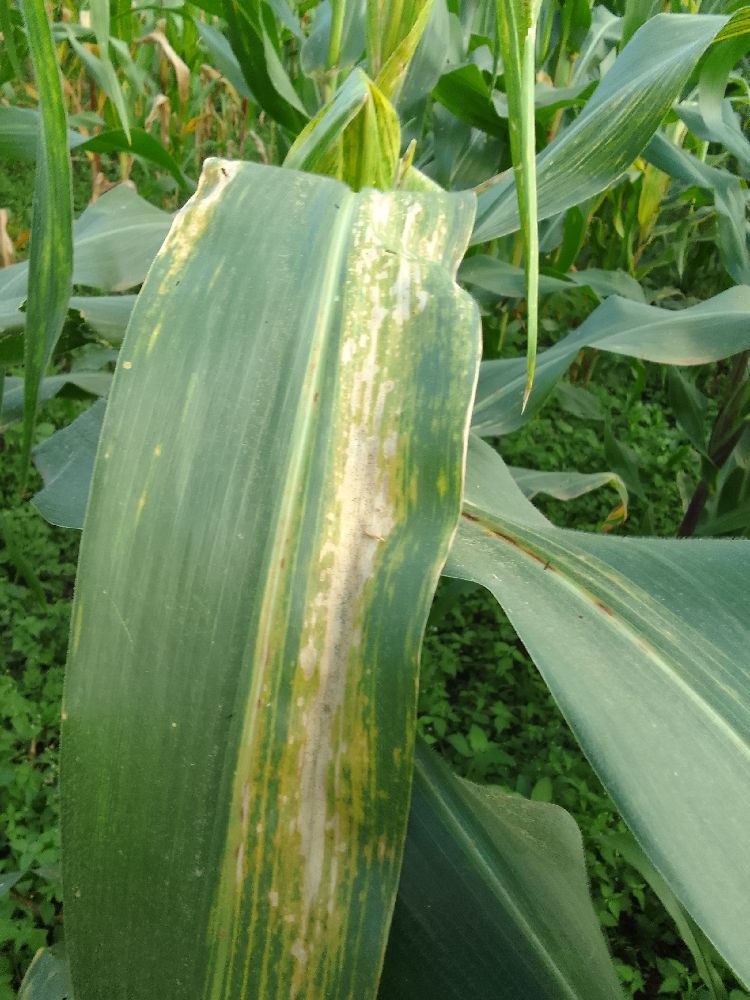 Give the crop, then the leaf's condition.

maize, maize lethal necrosis
